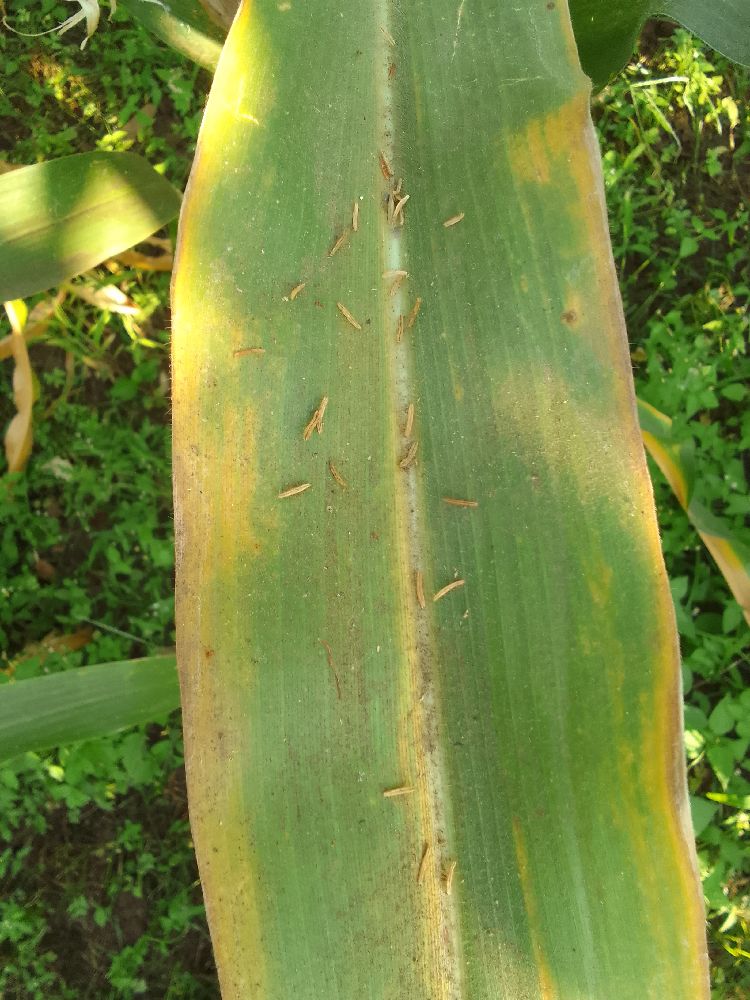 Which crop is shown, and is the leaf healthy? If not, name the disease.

maize, maize lethal necrosis
